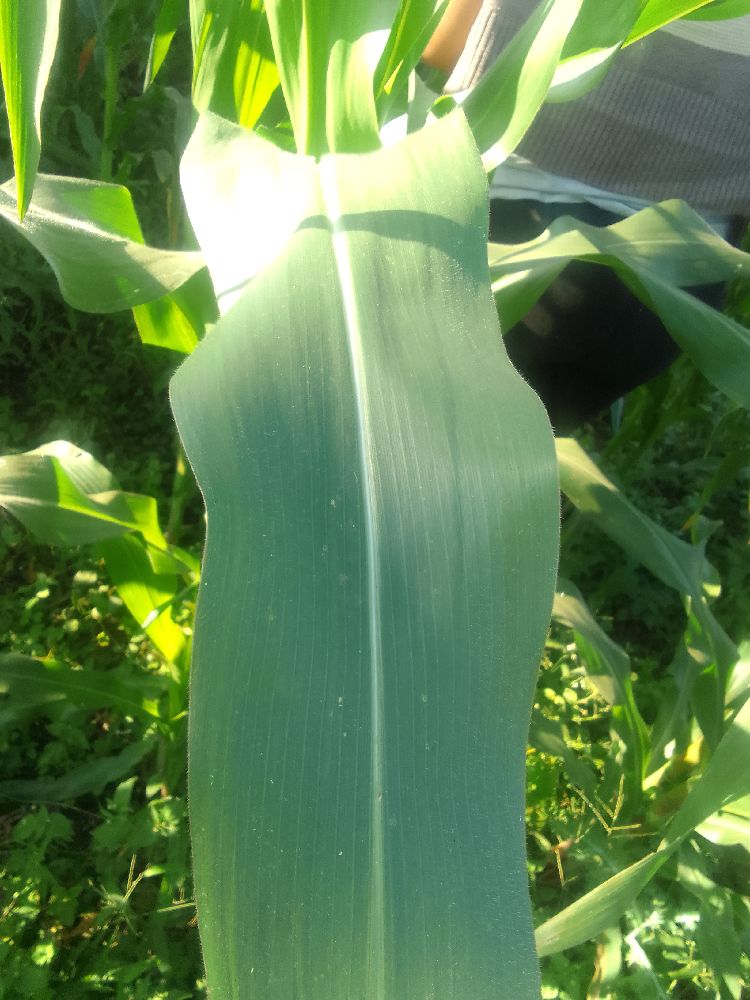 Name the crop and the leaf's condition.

maize, healthy
